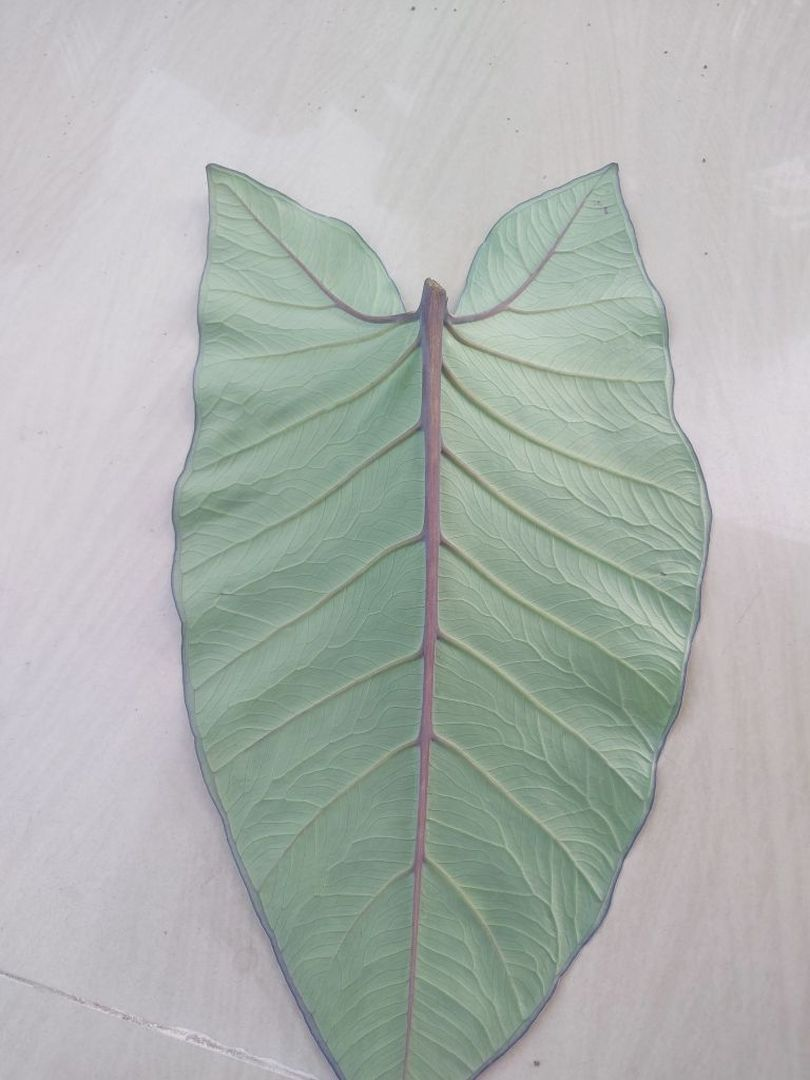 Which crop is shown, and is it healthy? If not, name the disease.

taro, healthy
